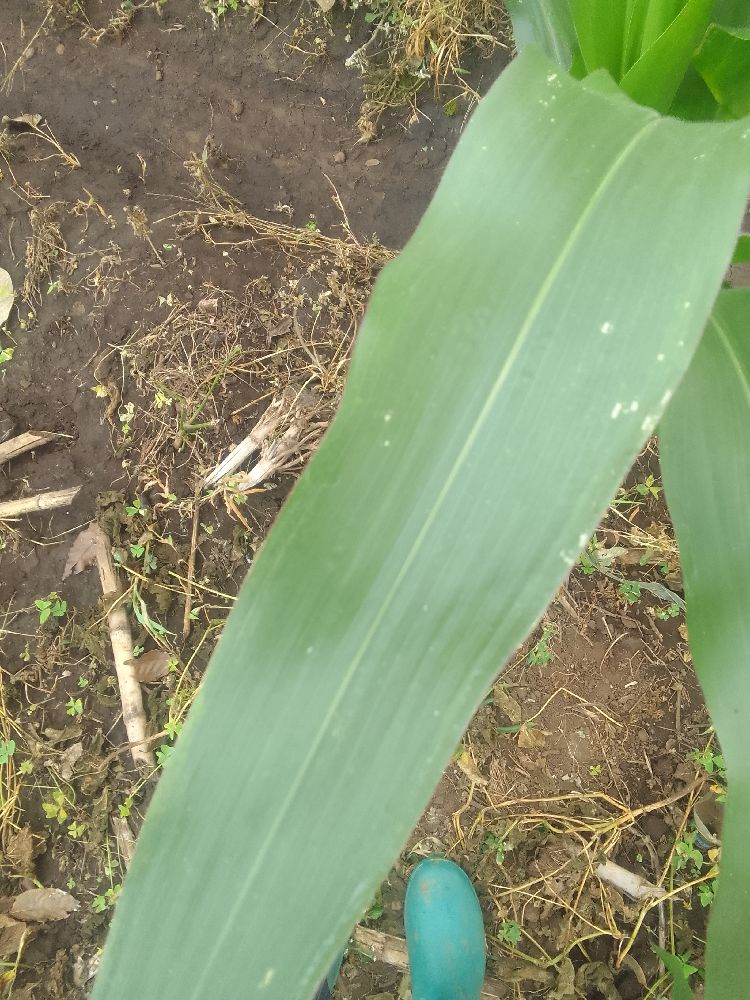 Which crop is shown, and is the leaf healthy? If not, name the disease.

maize, healthy
